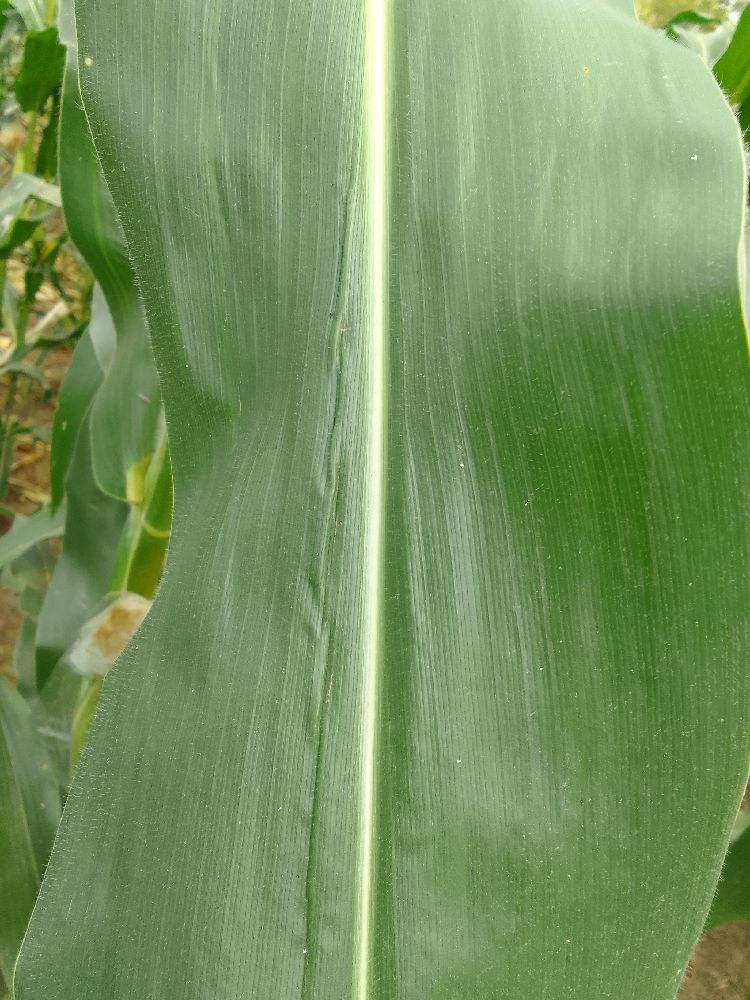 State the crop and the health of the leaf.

maize, healthy
